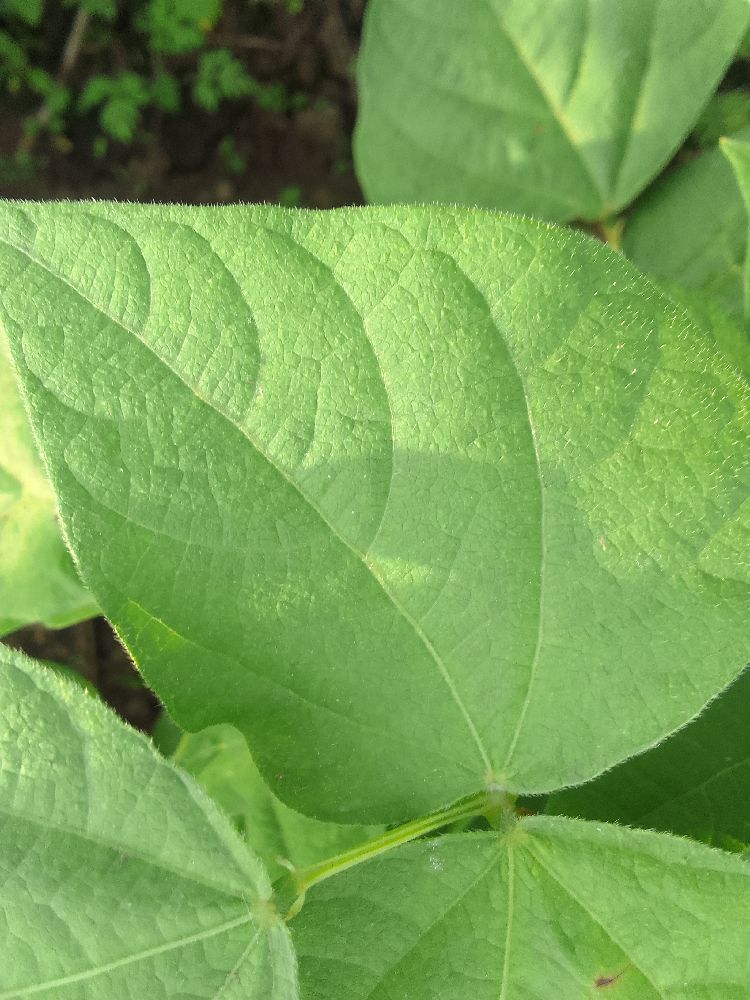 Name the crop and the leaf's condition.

common bean, healthy
